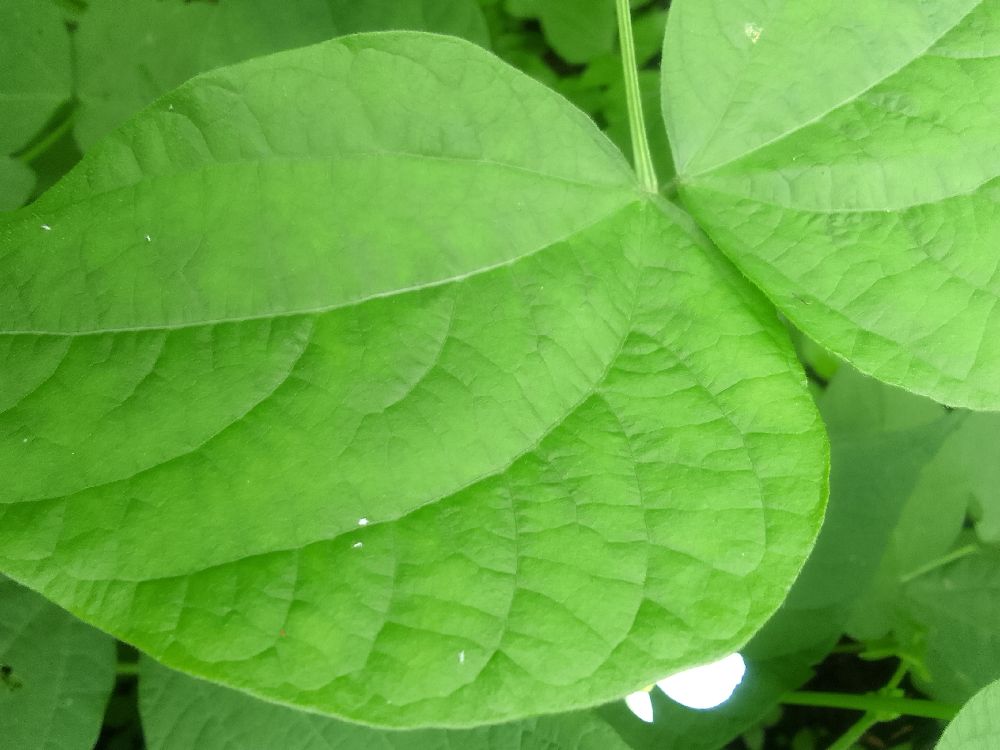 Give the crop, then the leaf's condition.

common bean, healthy
